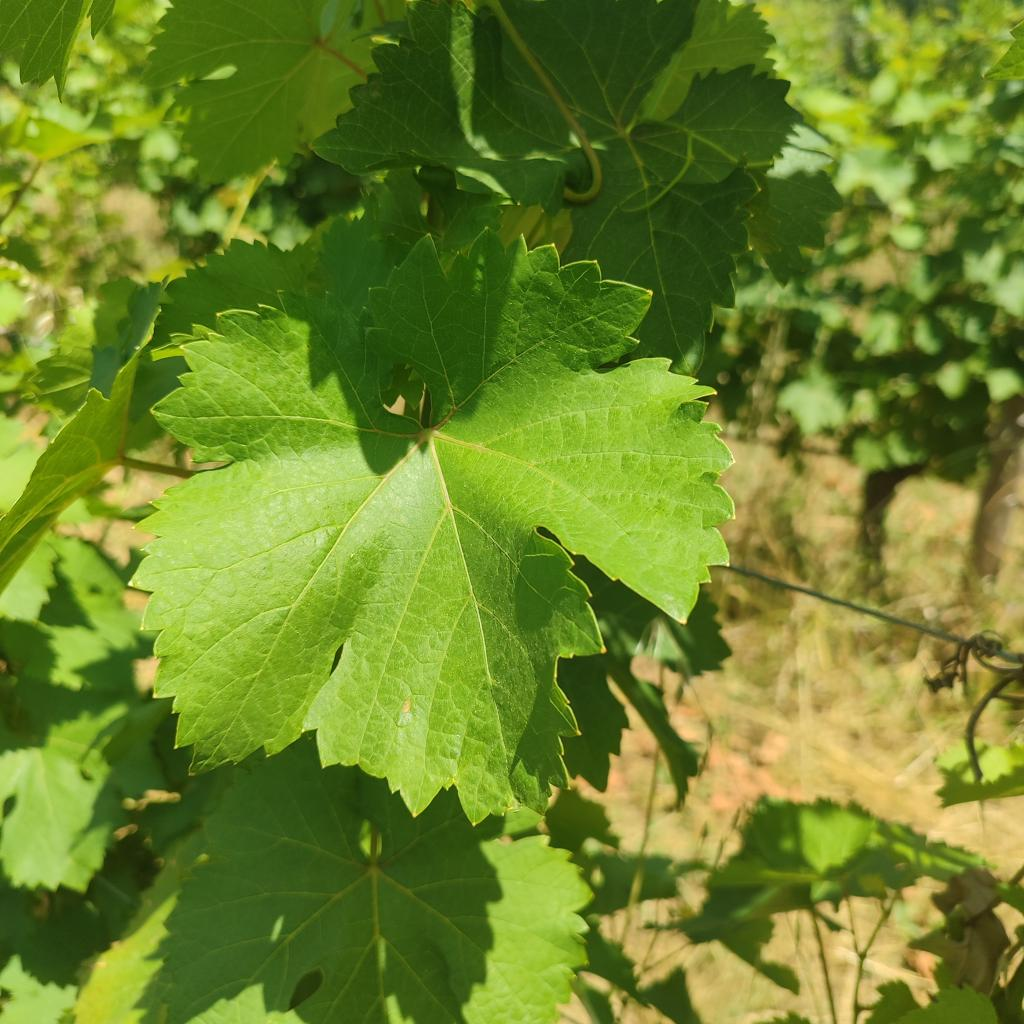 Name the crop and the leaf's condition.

grapevine, healthy
